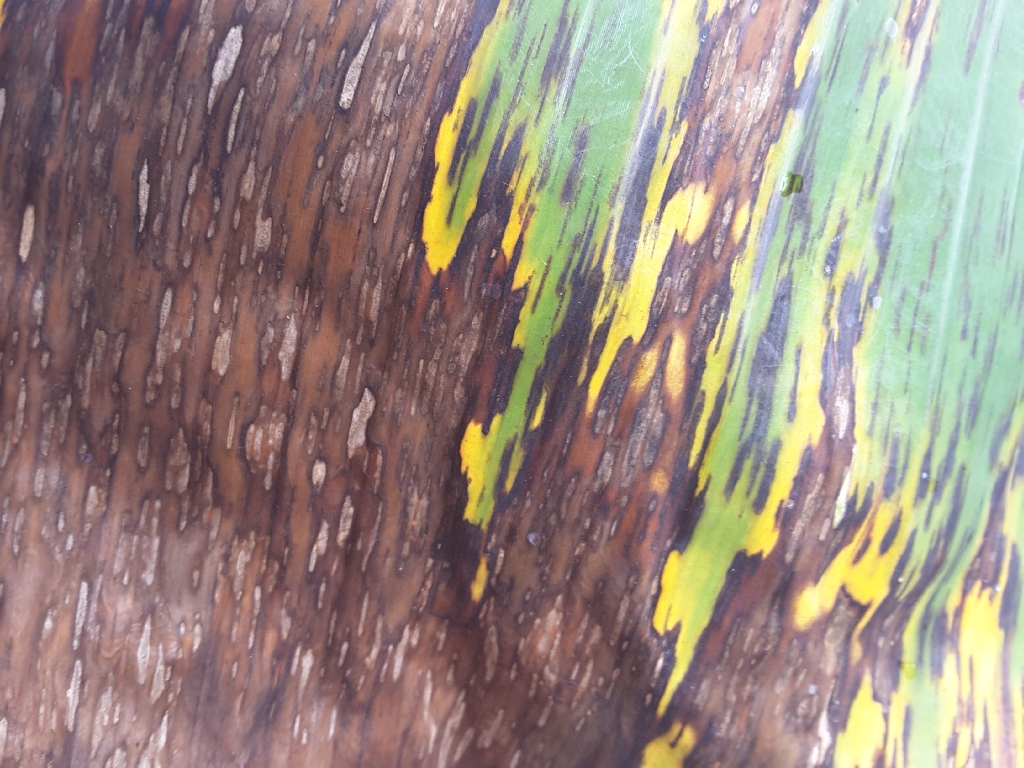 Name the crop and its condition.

banana, black sigatoka
